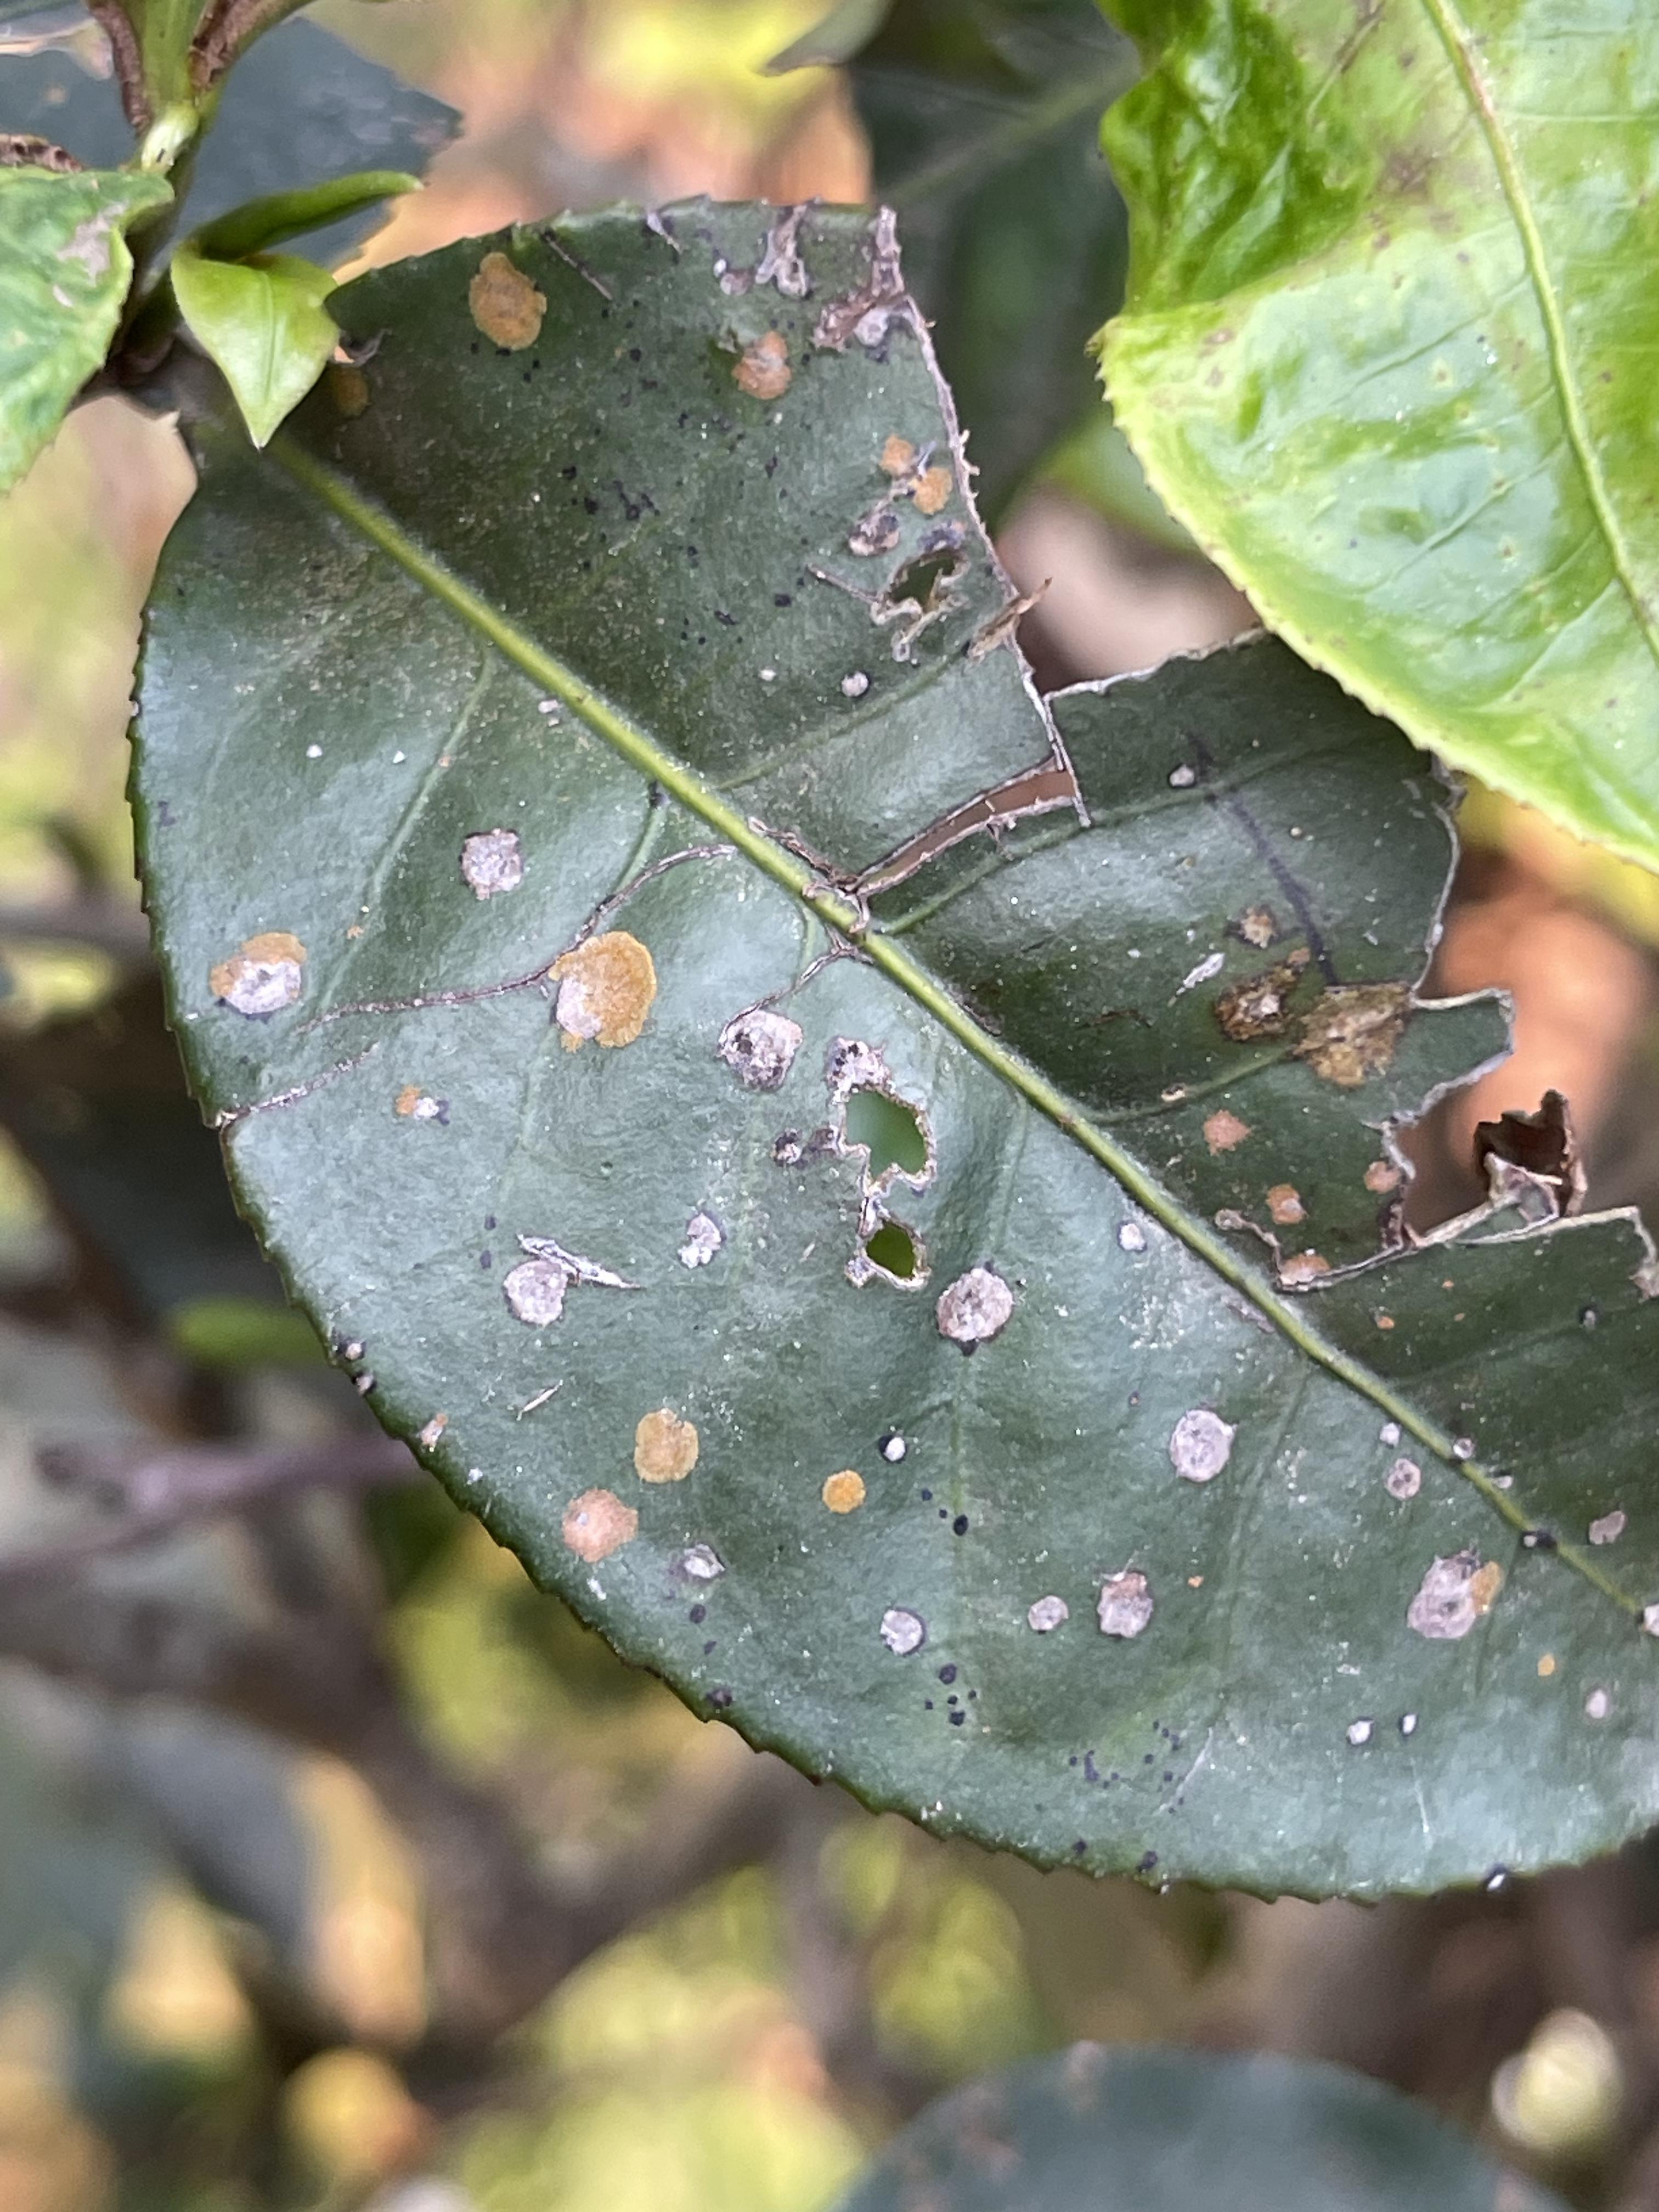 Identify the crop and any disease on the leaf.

tea, red rust
